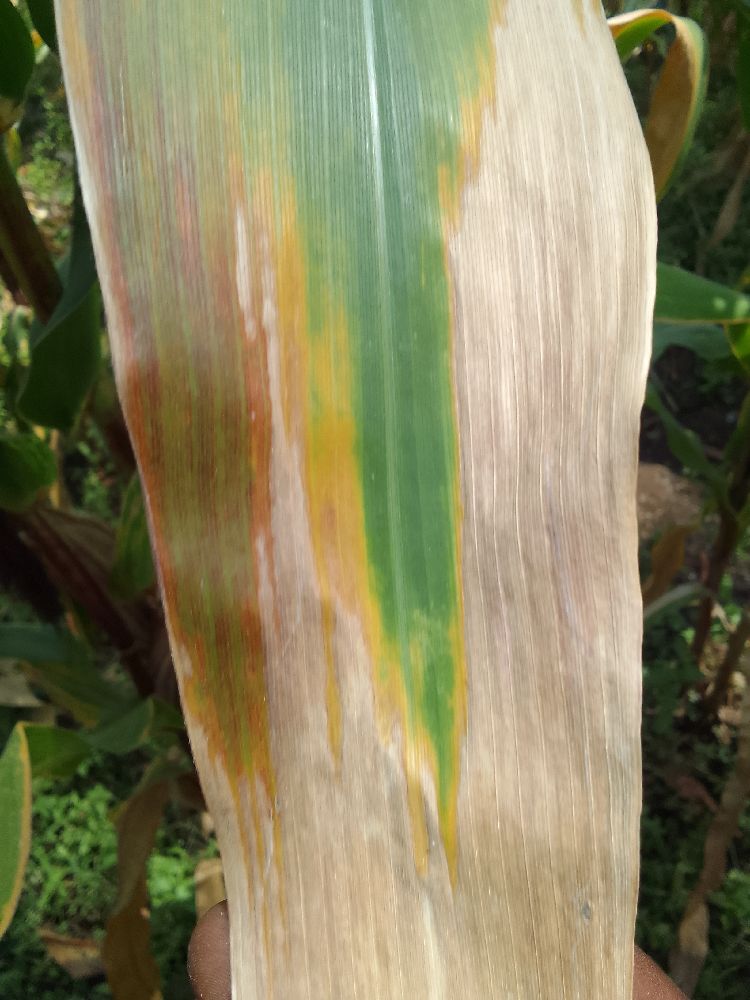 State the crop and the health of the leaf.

maize, maize lethal necrosis
